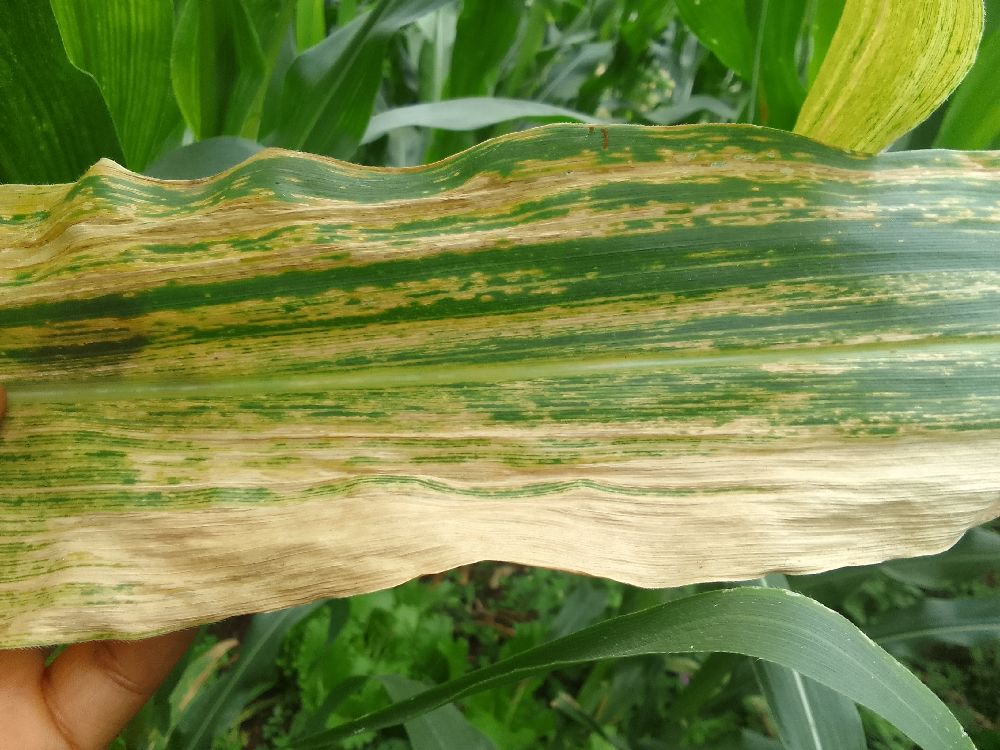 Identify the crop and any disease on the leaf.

maize, maize lethal necrosis
